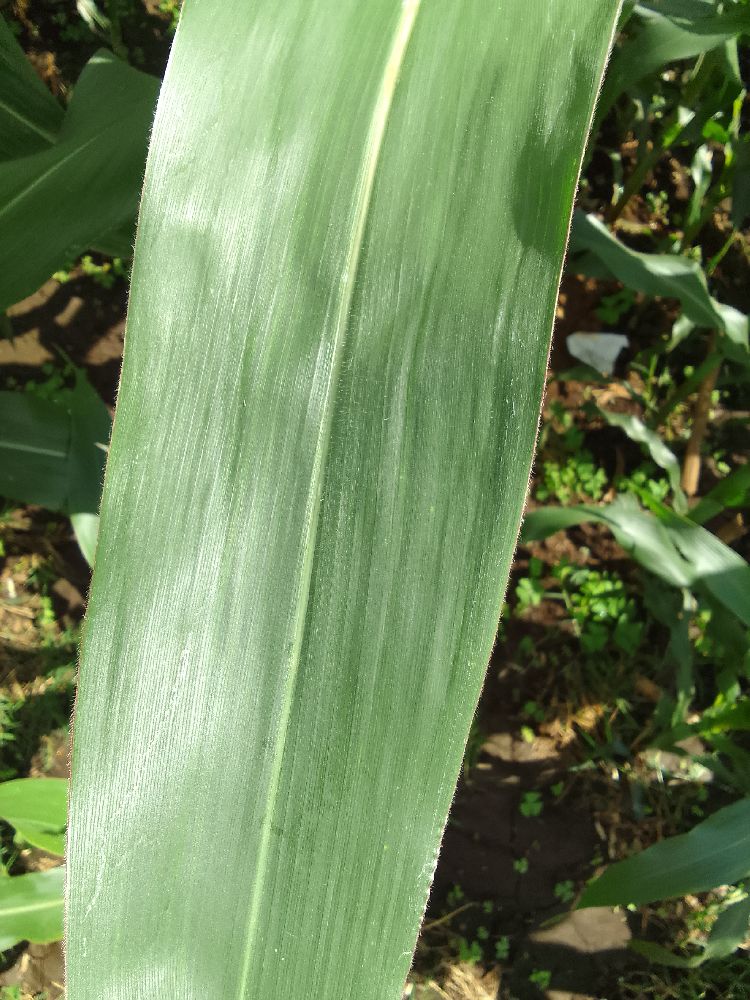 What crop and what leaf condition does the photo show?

maize, healthy
